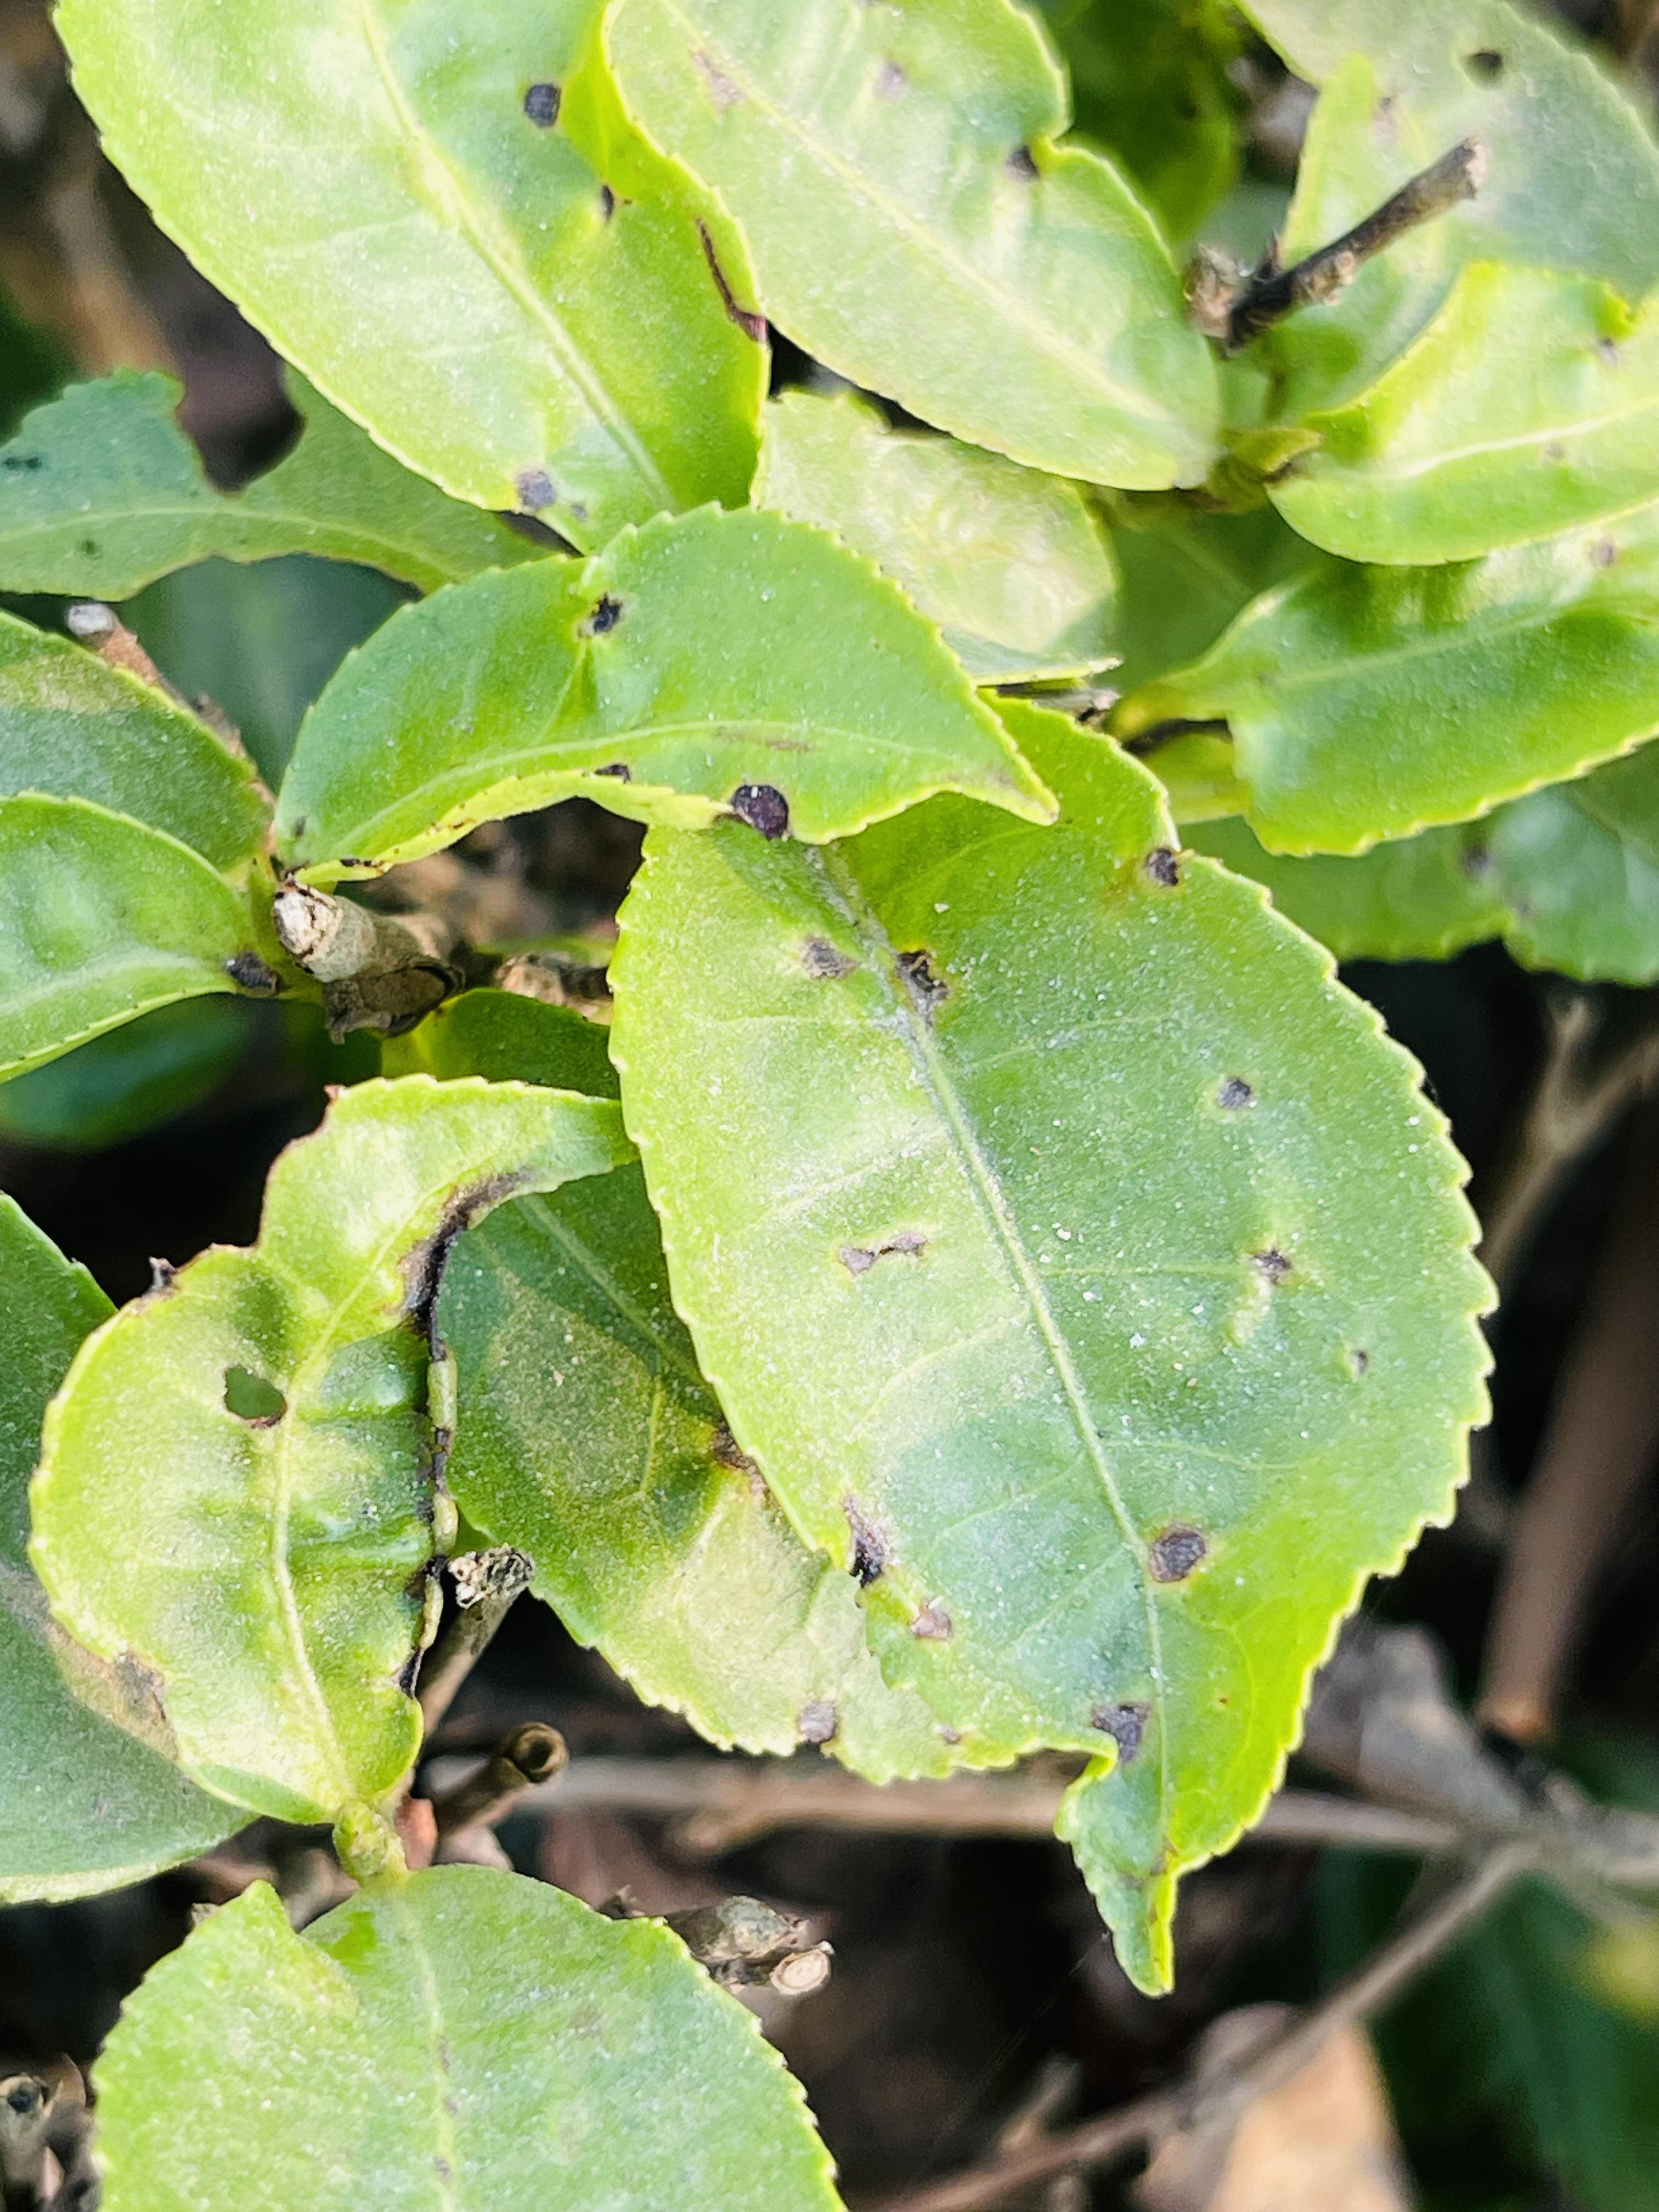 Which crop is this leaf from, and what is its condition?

tea, helopeltis
